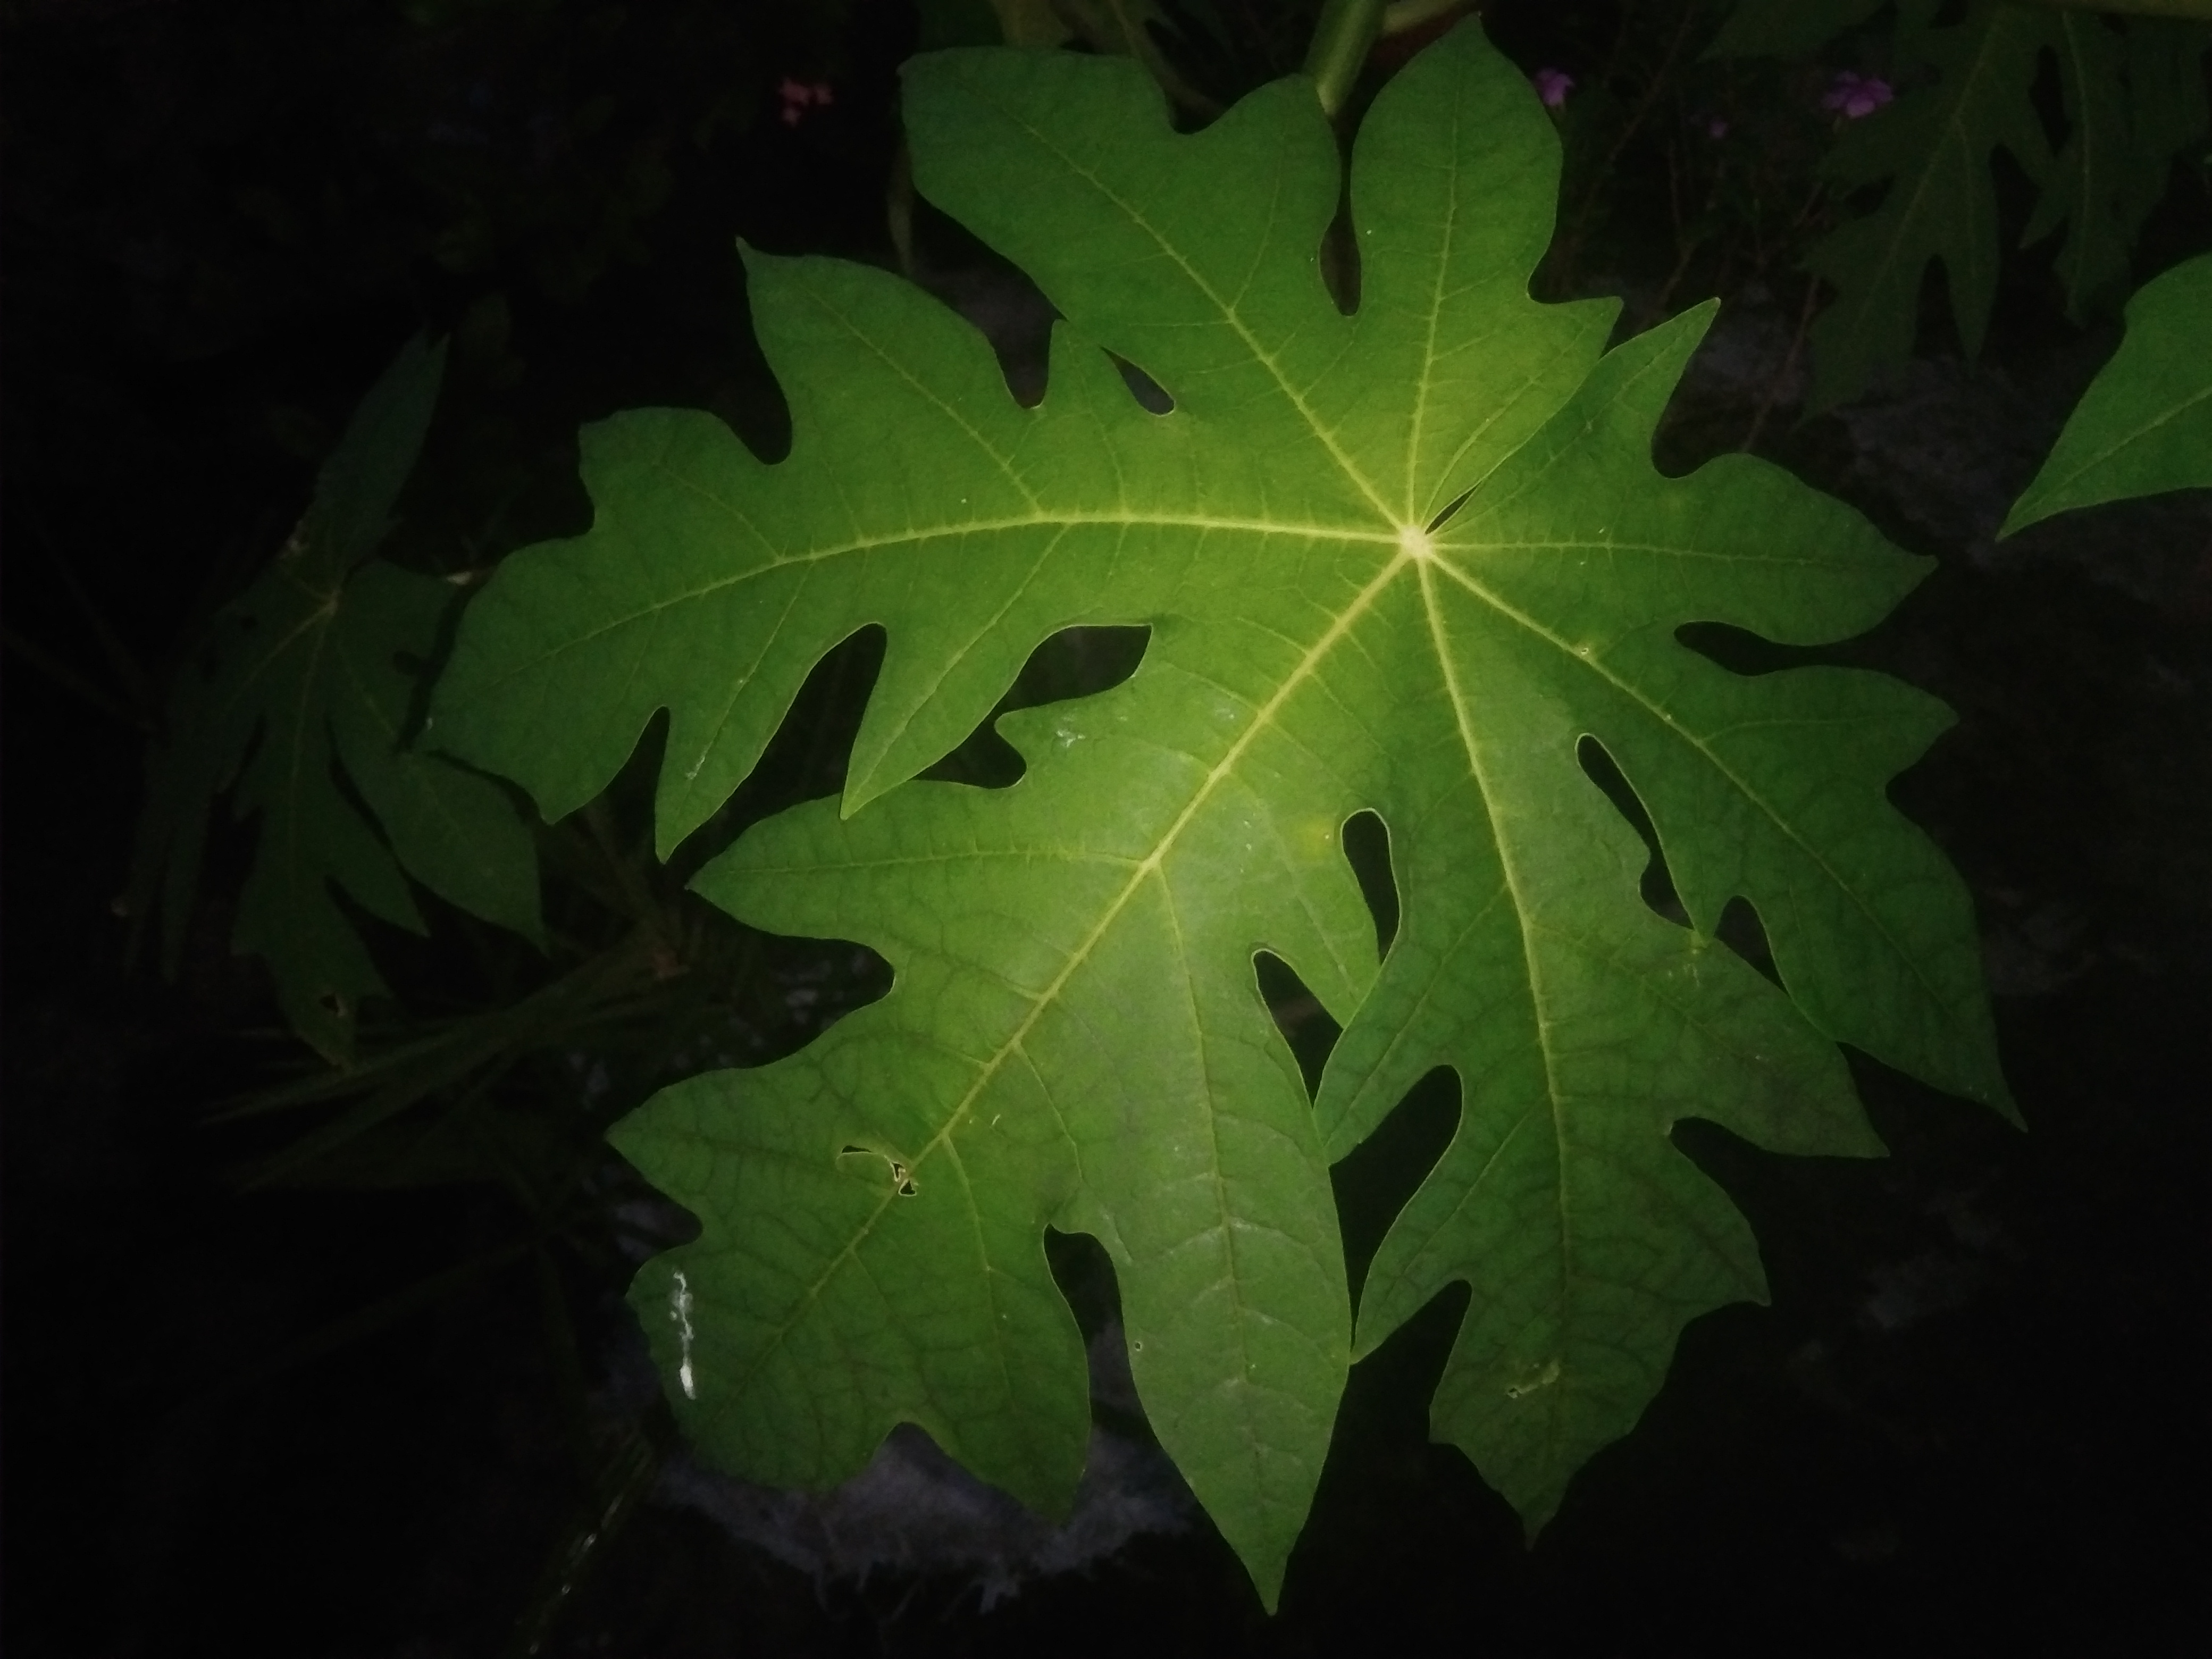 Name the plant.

papaya
